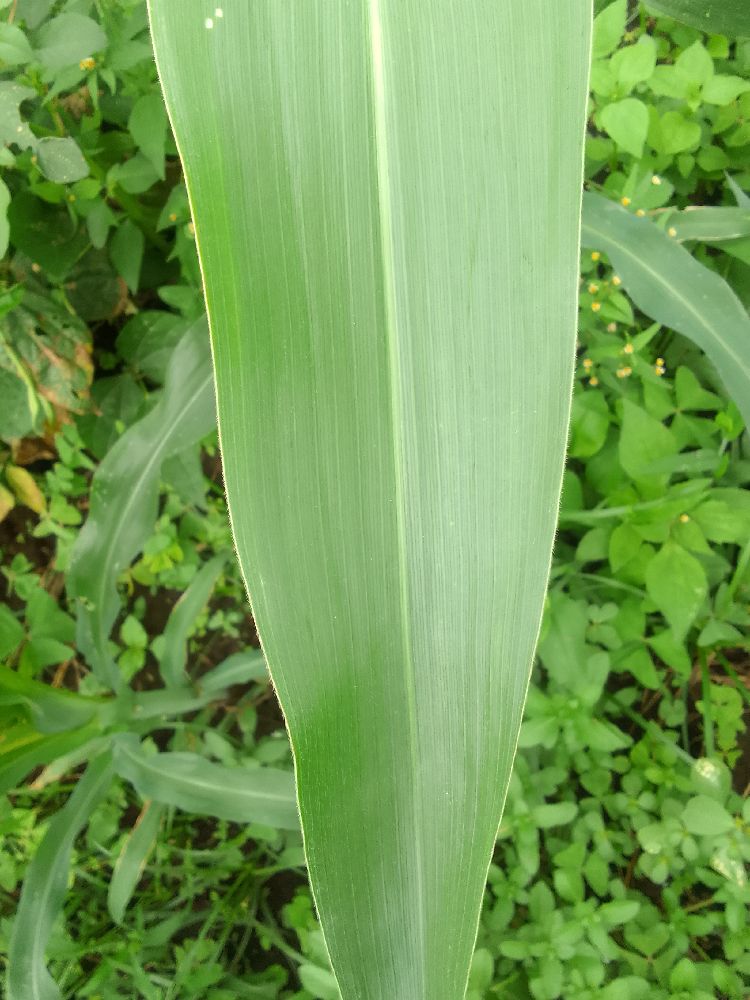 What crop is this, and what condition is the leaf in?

maize, healthy
